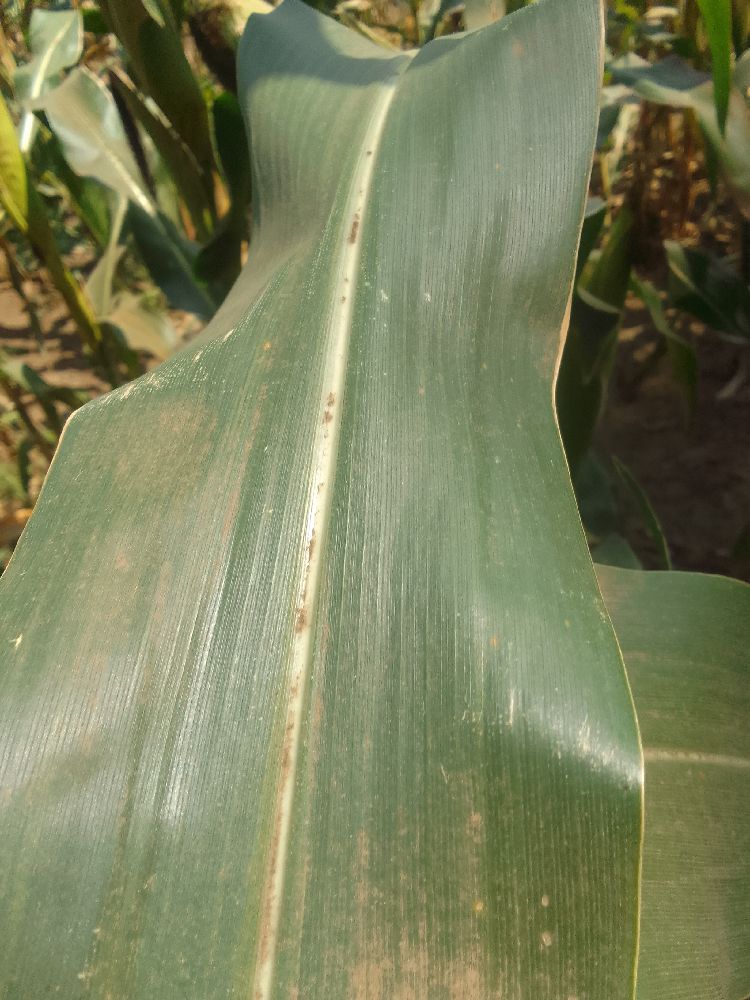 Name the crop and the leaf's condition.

maize, healthy
